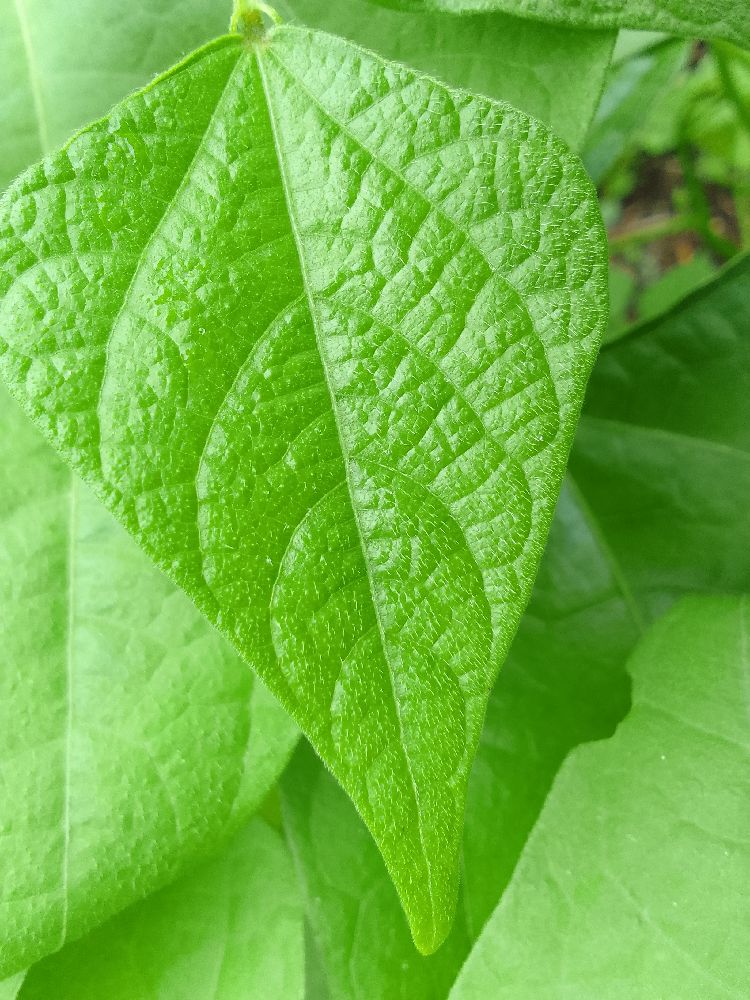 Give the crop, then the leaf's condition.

common bean, healthy
